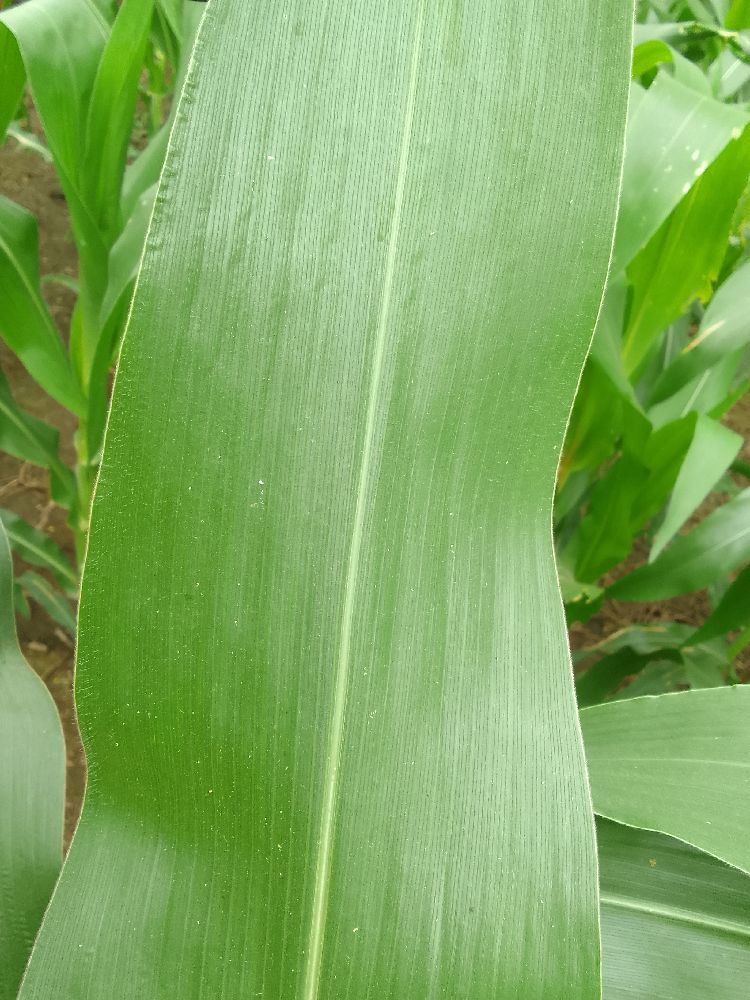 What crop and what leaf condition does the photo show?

maize, healthy
